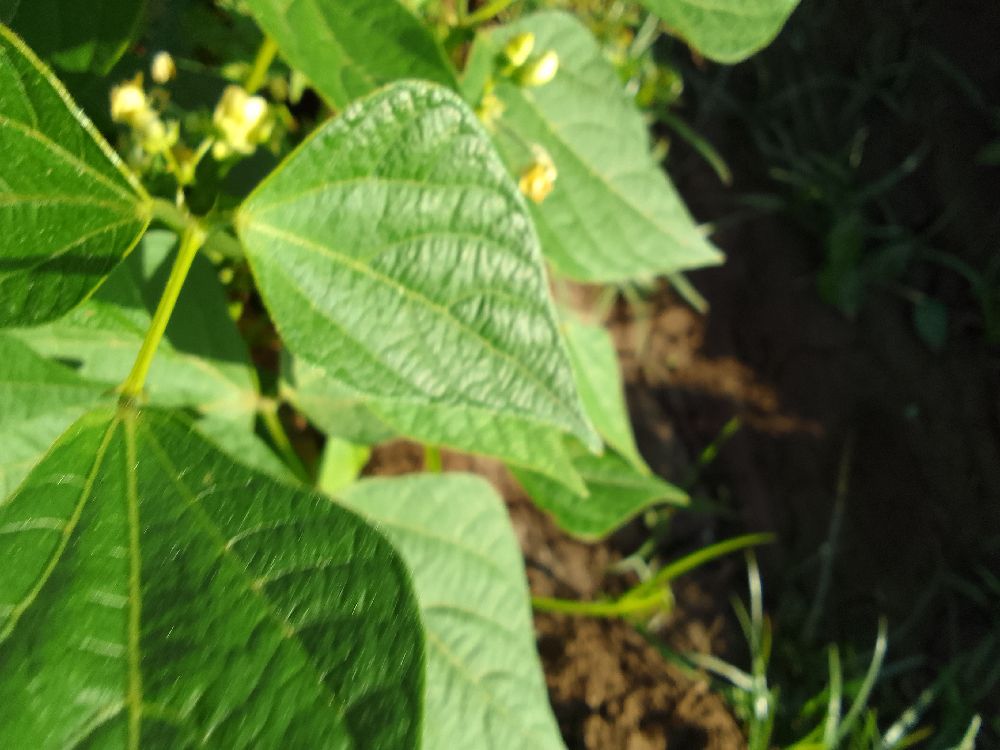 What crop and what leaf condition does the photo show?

common bean, healthy
